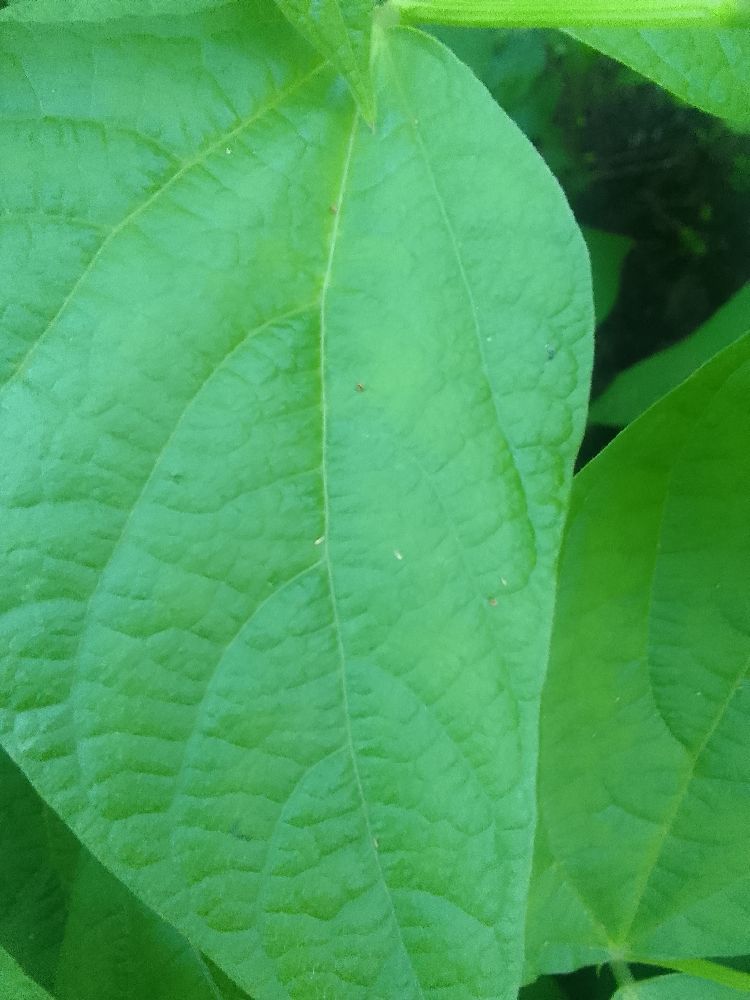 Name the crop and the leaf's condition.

common bean, healthy
